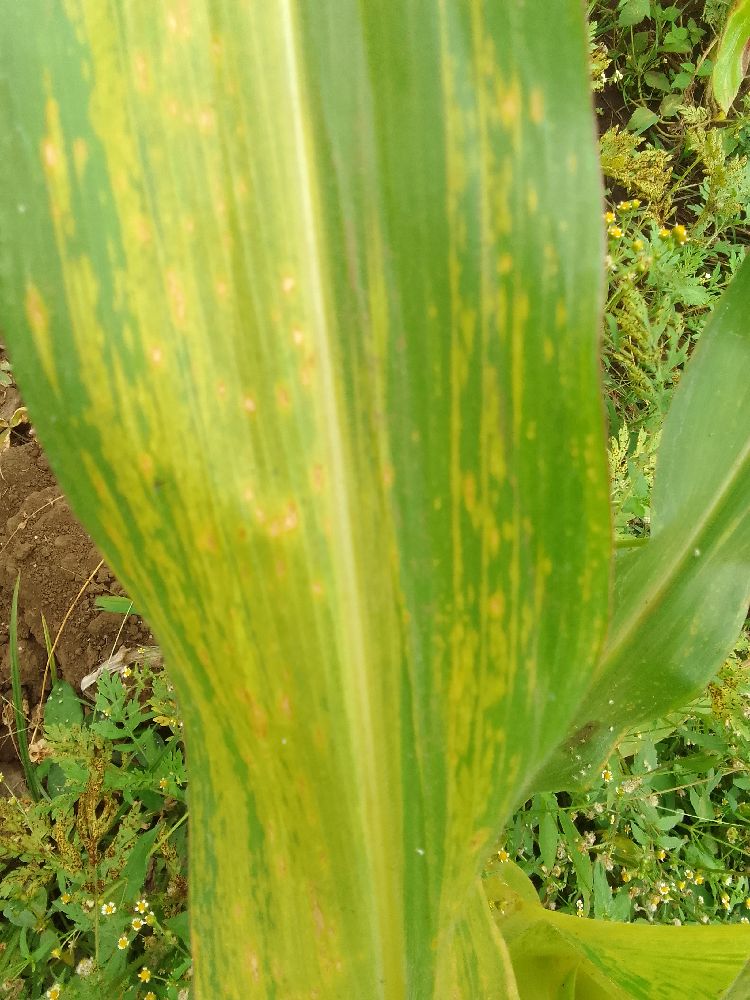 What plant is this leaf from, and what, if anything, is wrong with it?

maize, maize lethal necrosis
